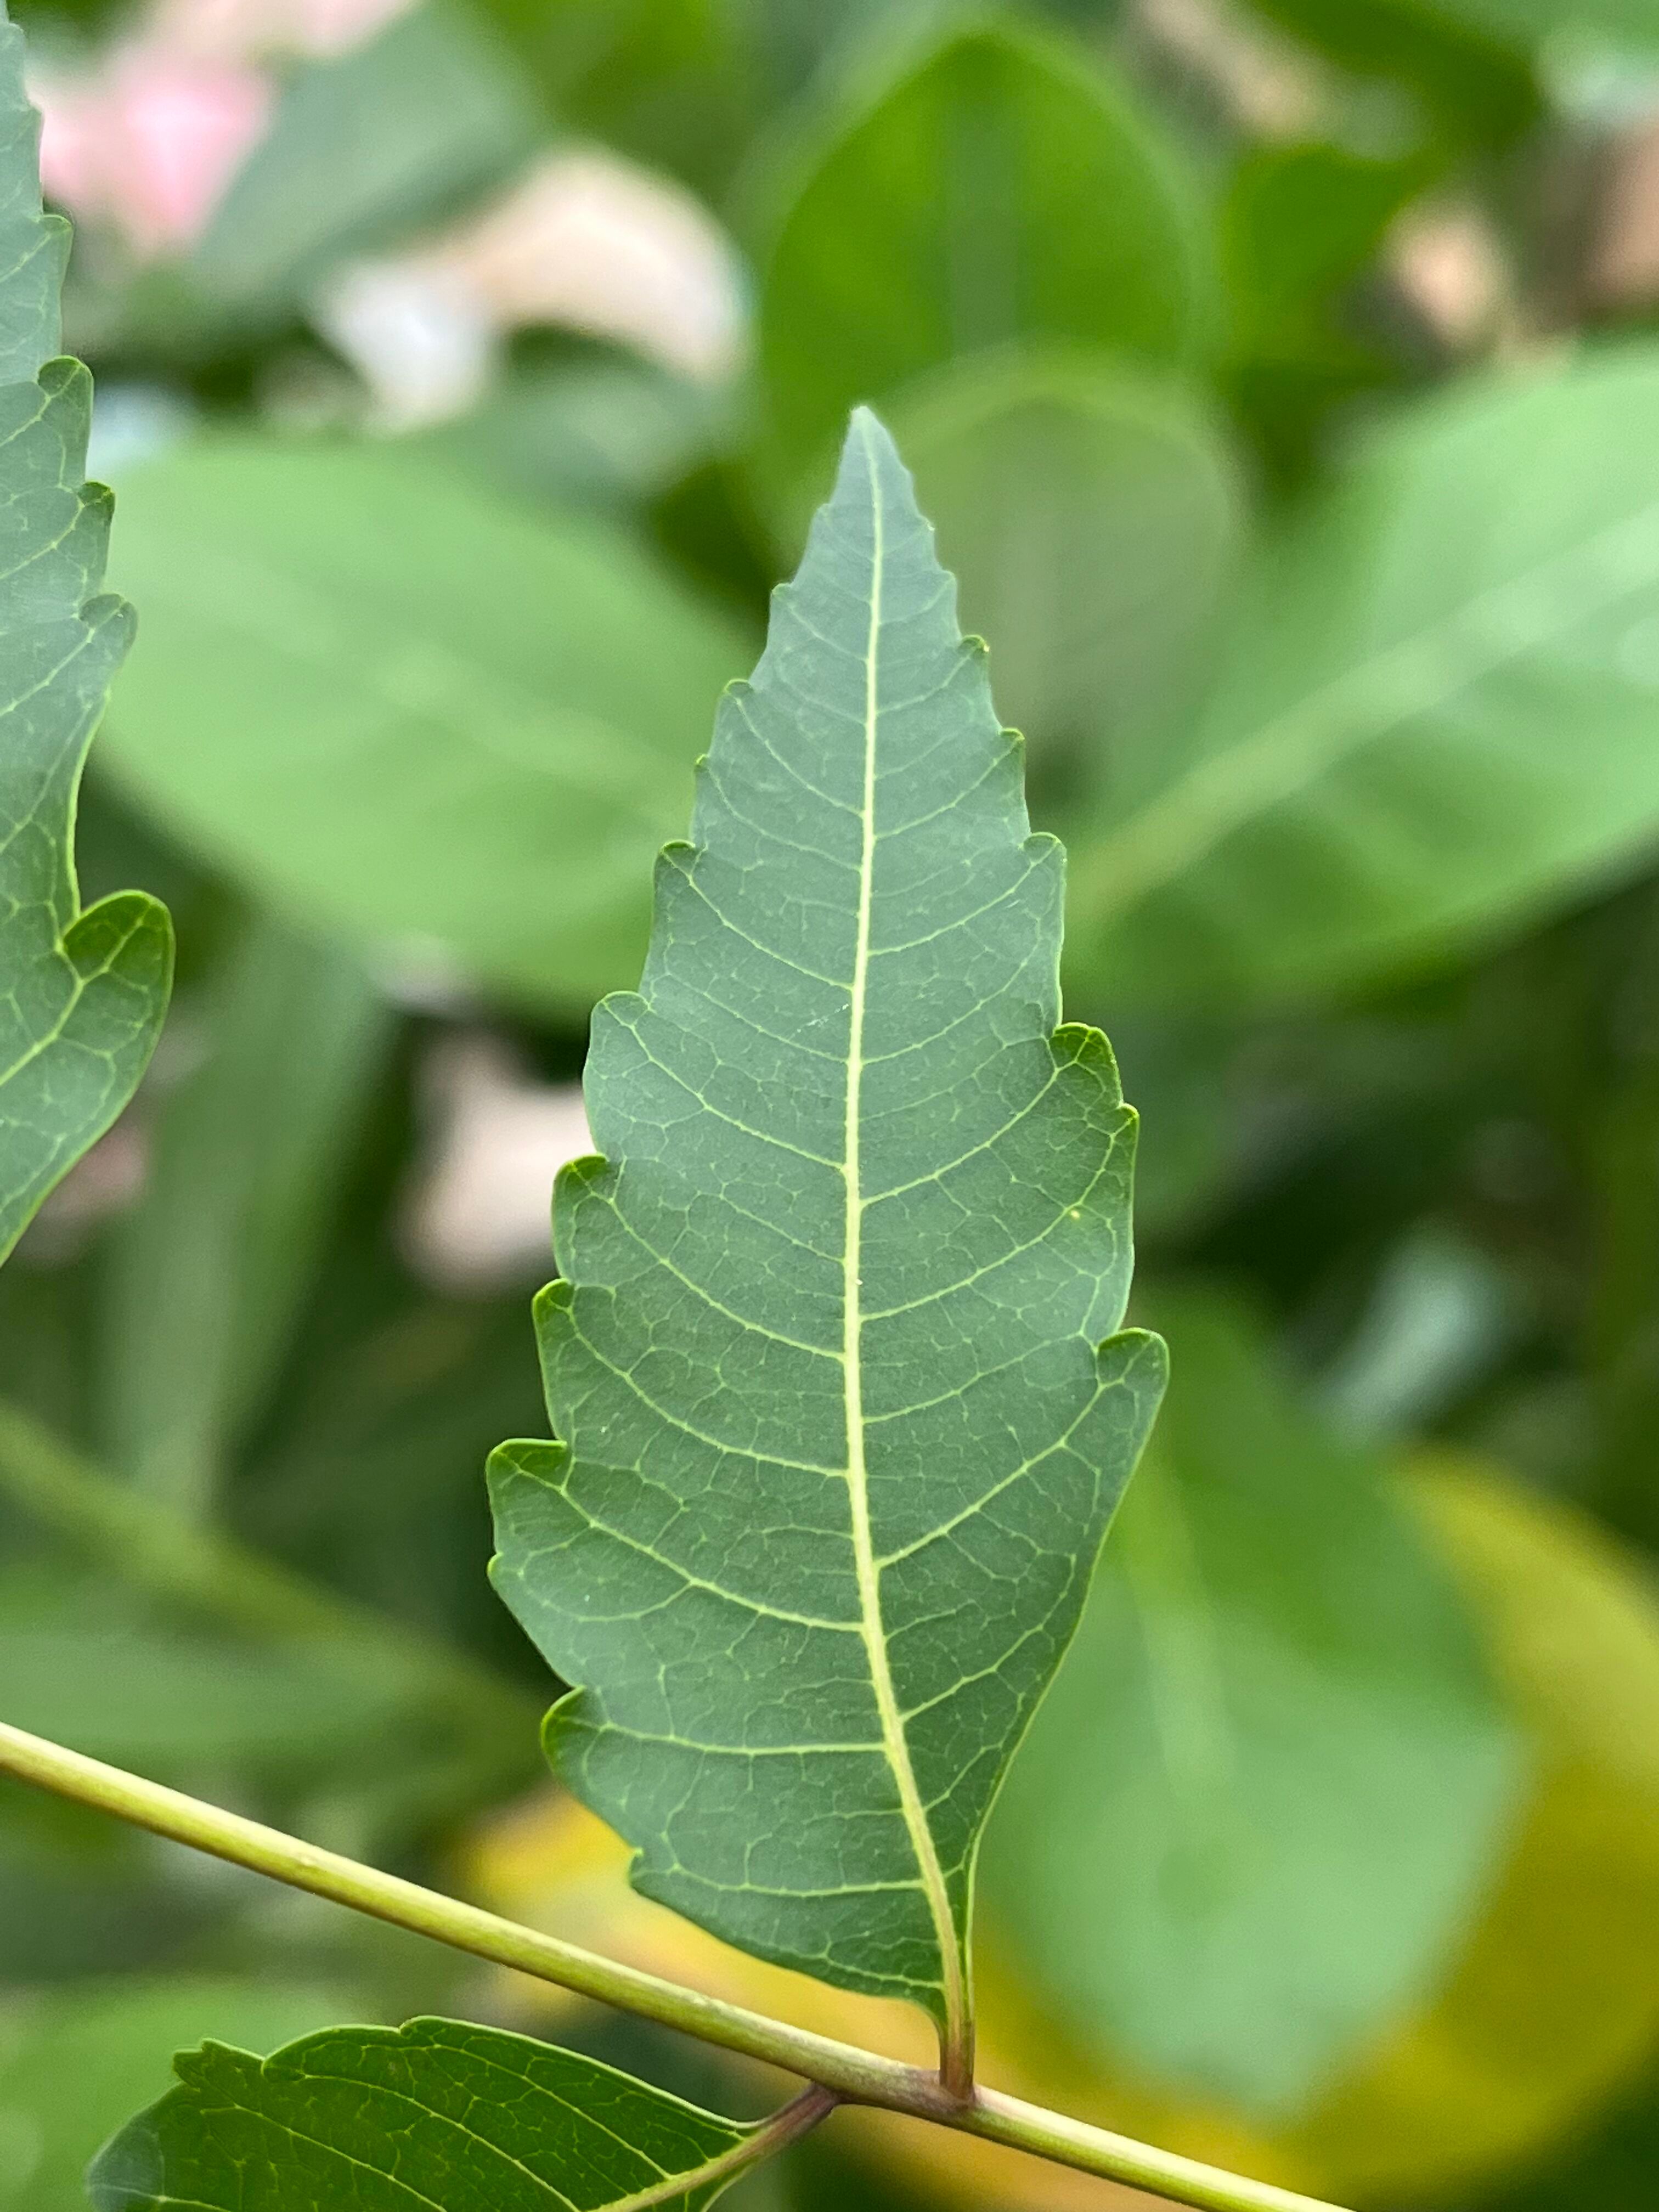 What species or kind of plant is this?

neem
